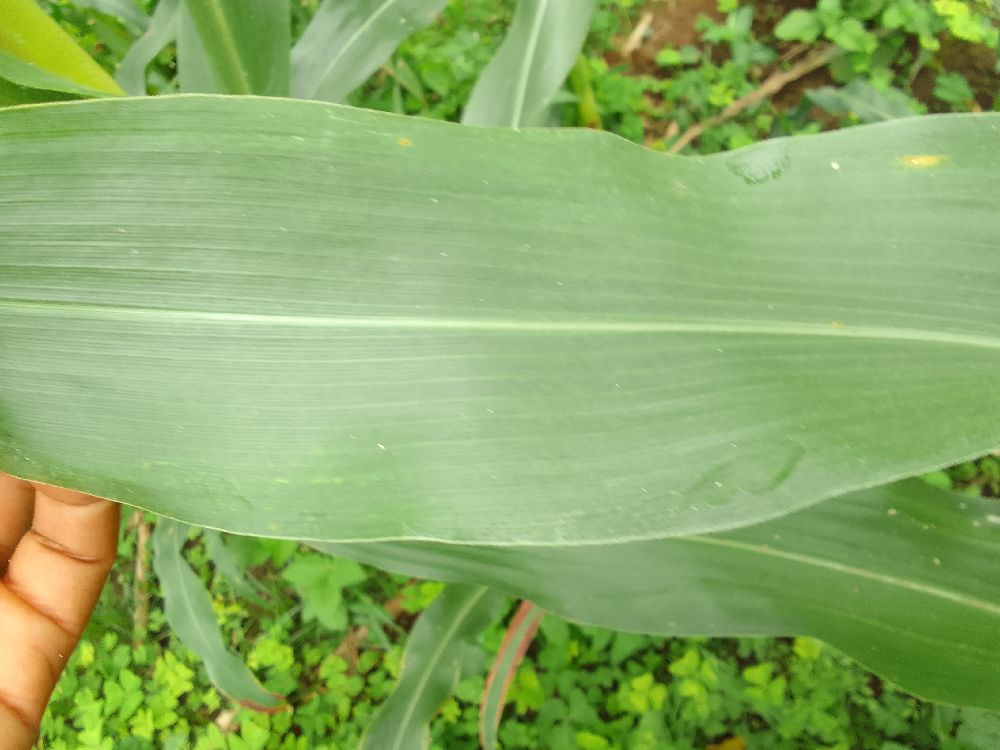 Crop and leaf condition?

maize, healthy
